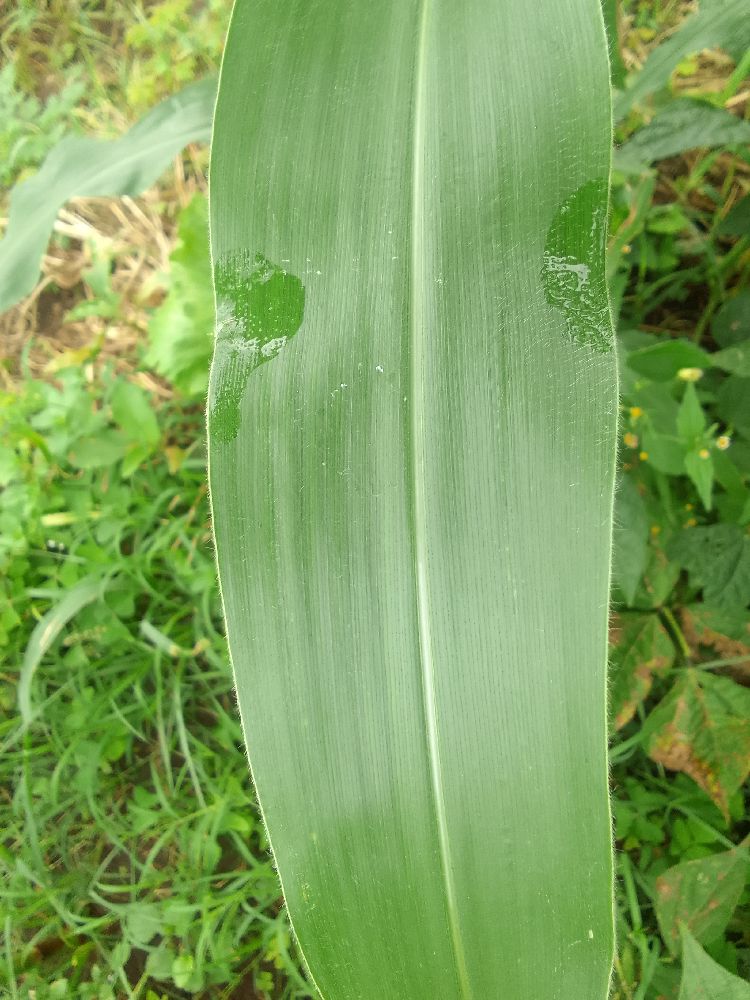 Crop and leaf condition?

maize, healthy
